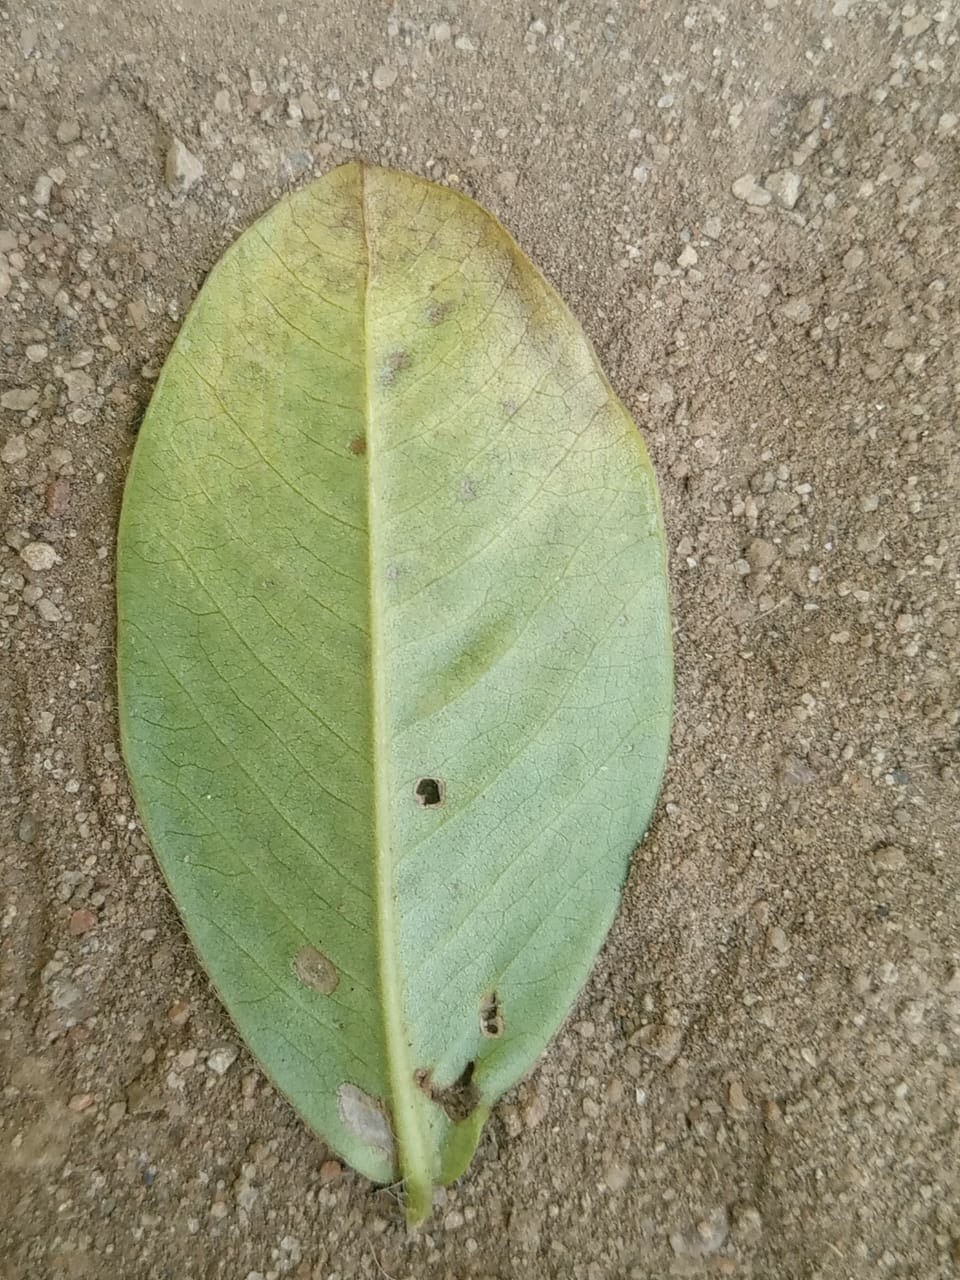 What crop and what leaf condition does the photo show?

peanut, groundnut rosette virus
